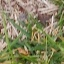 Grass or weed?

grass
